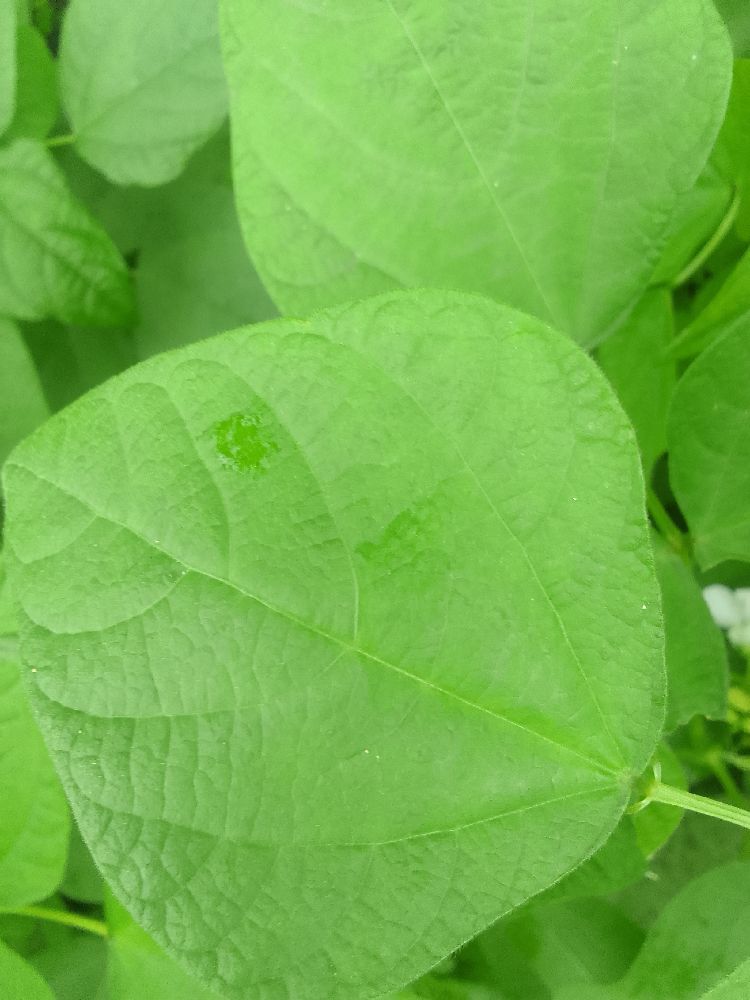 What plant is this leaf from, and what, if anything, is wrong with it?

common bean, healthy
